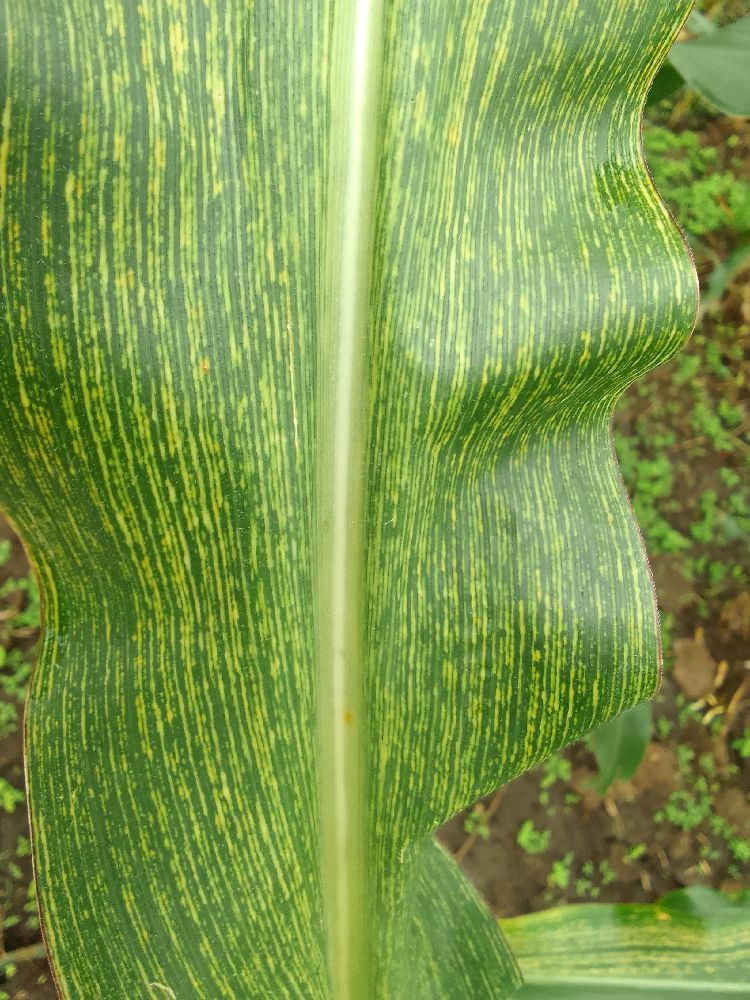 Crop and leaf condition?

maize, maize streak virus
